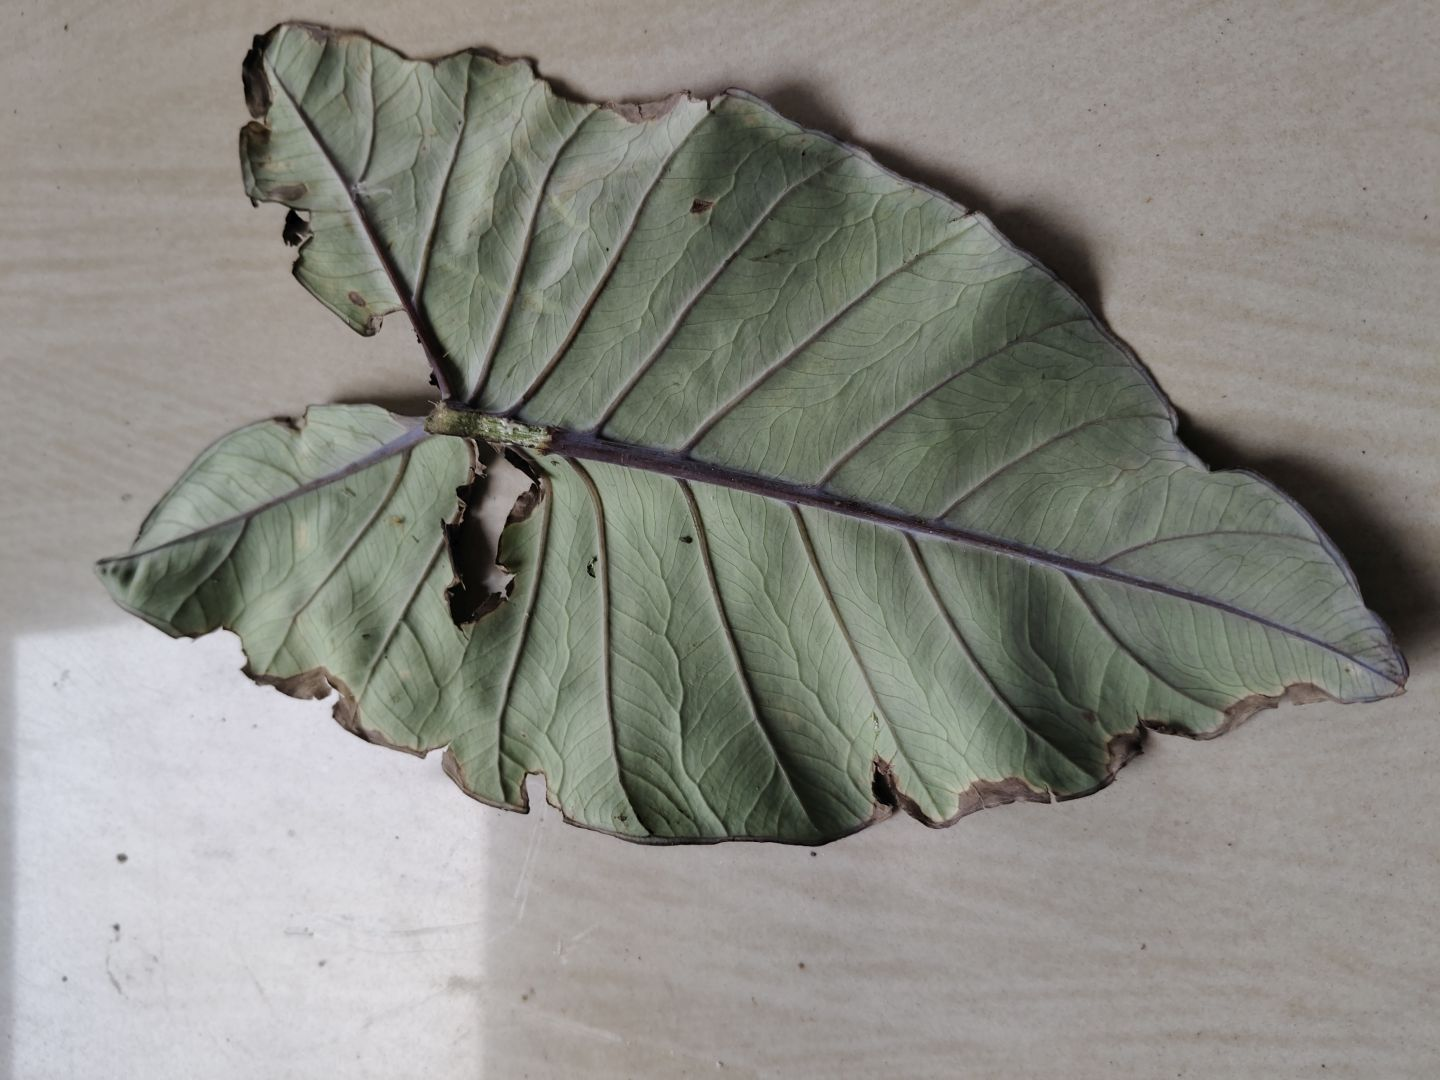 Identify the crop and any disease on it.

taro, leaf blight
